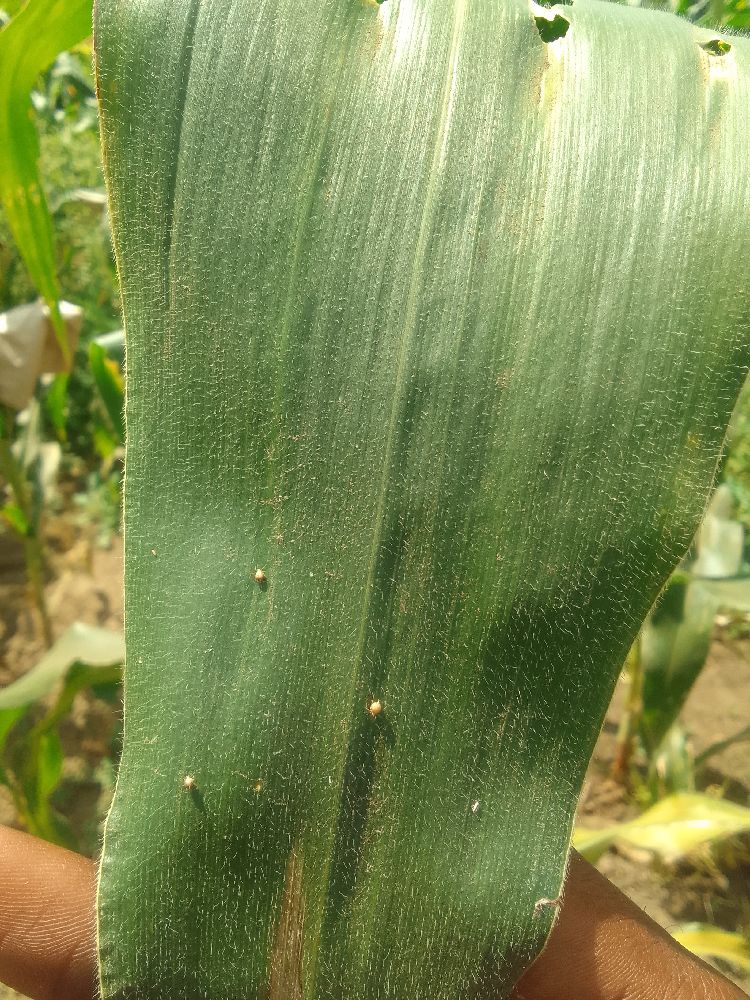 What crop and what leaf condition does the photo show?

maize, healthy
